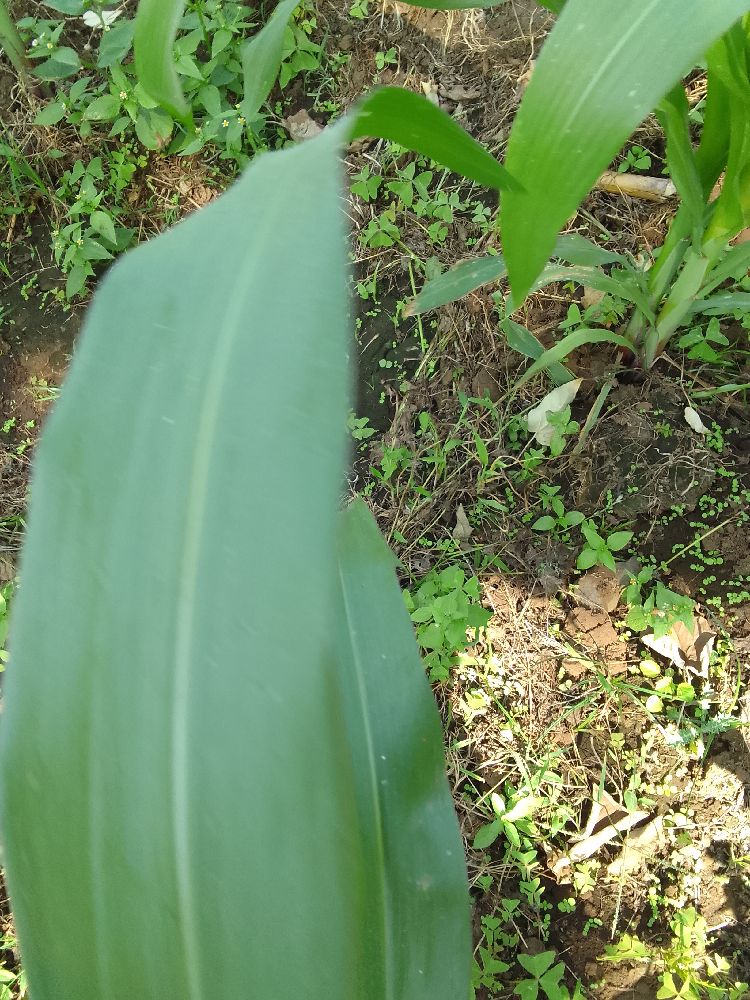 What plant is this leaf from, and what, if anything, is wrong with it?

maize, healthy
